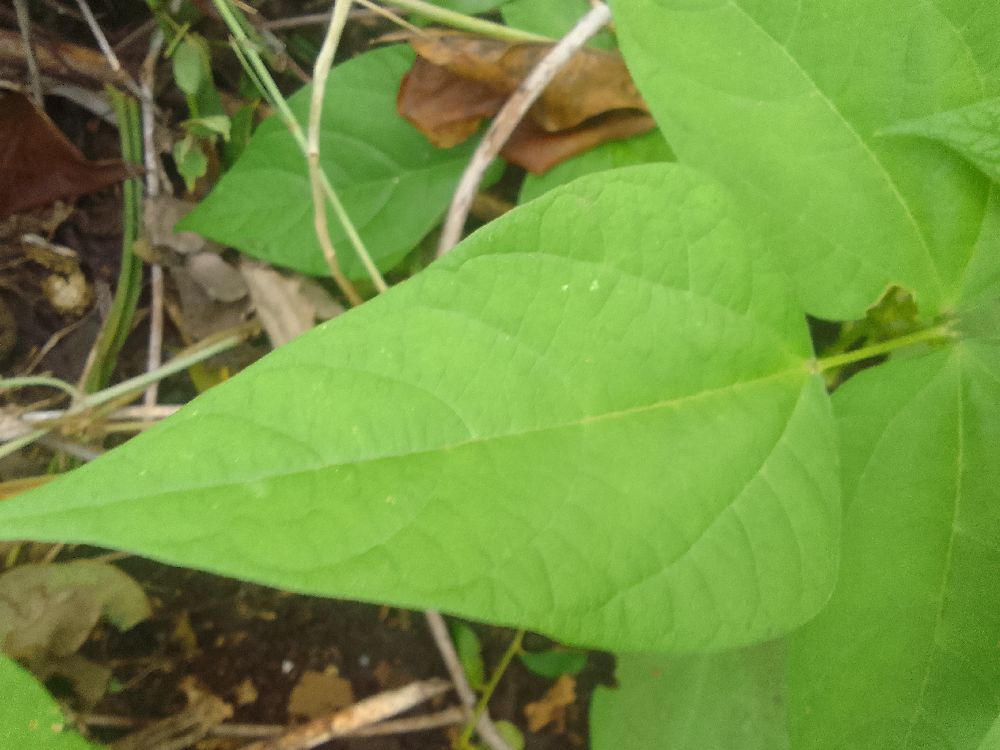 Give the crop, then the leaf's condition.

common bean, healthy
